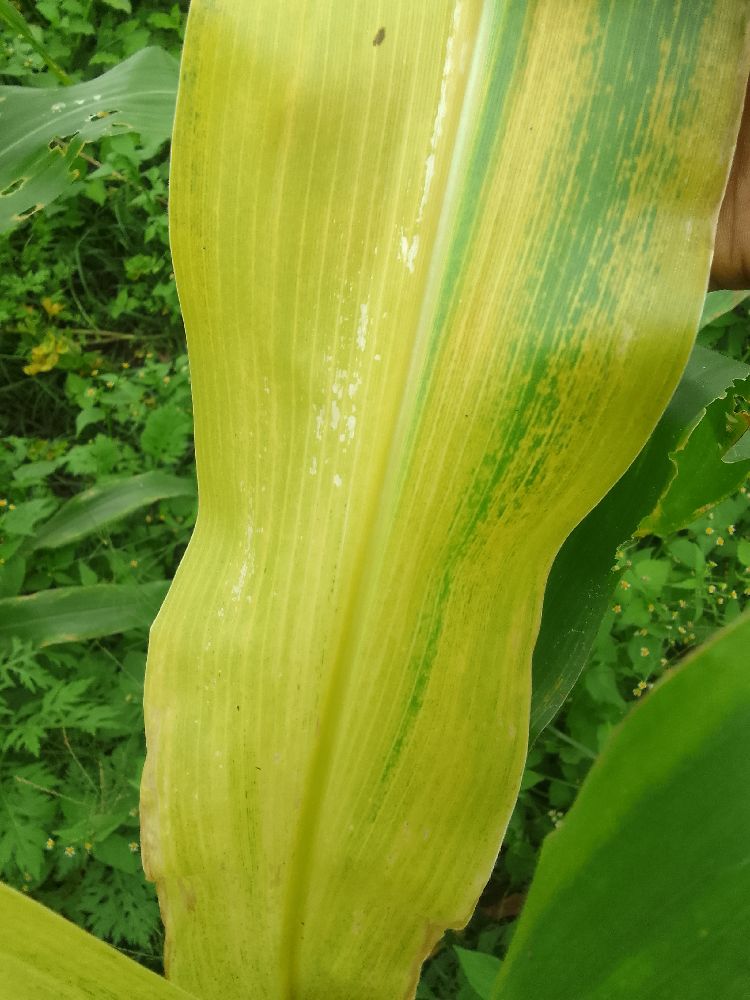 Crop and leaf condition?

maize, maize lethal necrosis
